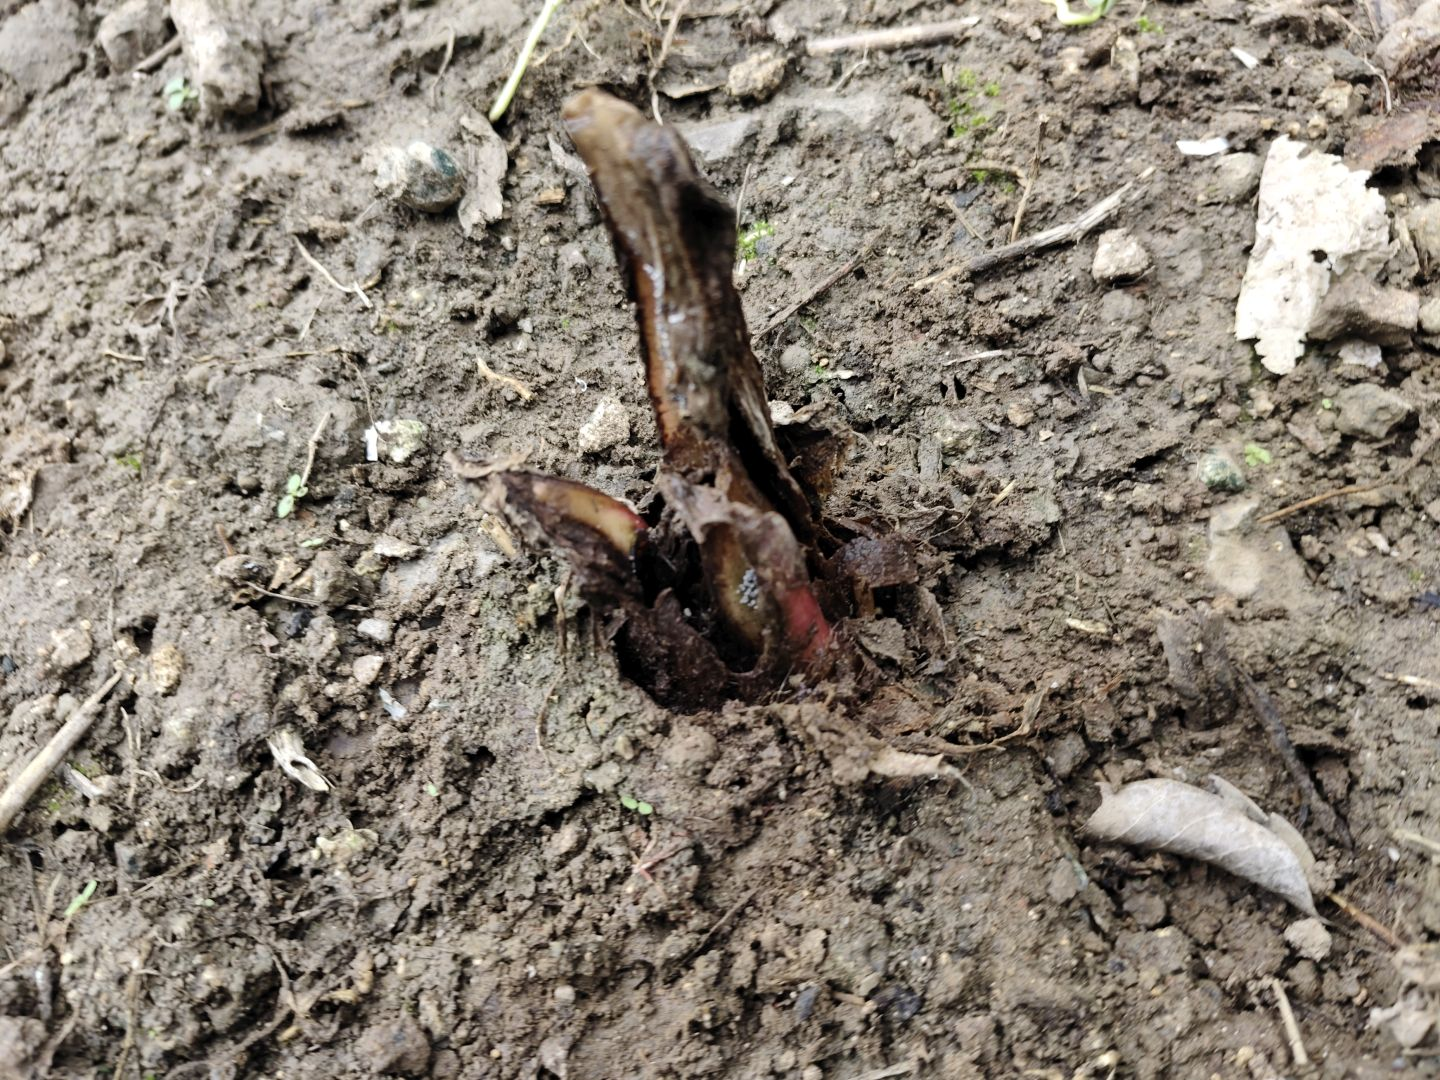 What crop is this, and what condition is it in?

taro, root rot
